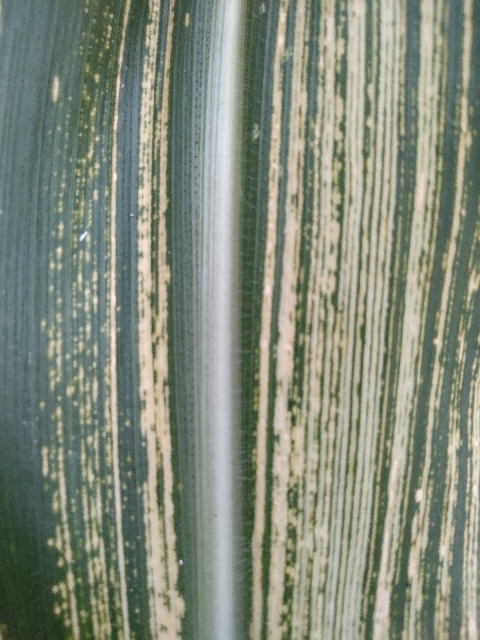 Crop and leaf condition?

maize, maize streak virus
